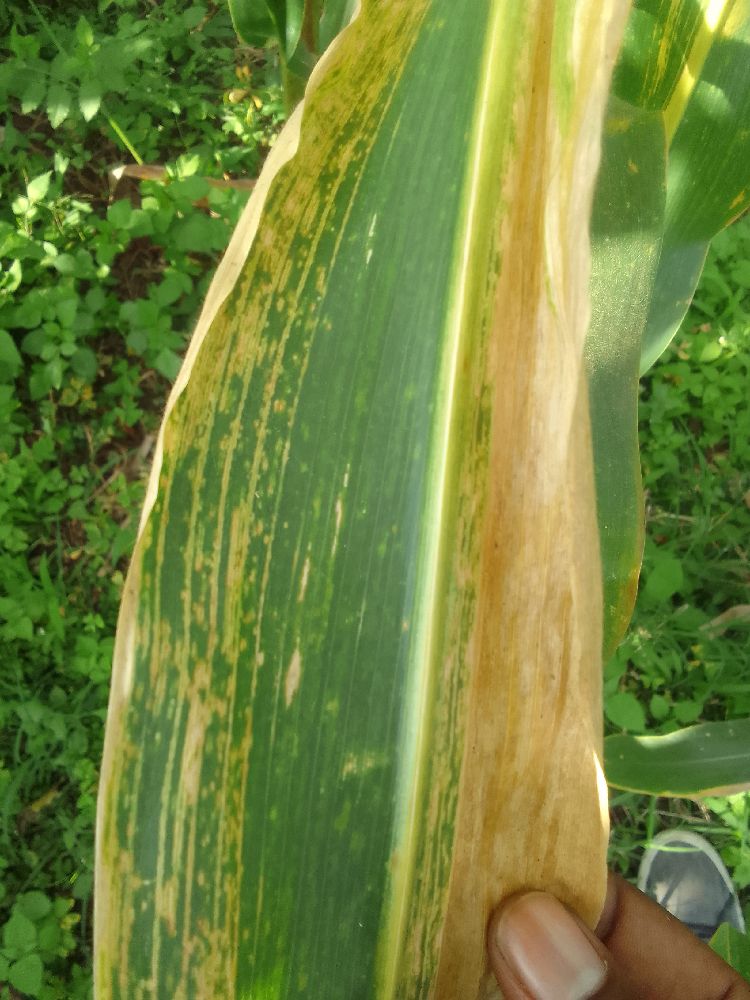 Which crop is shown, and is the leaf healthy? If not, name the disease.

maize, maize lethal necrosis
